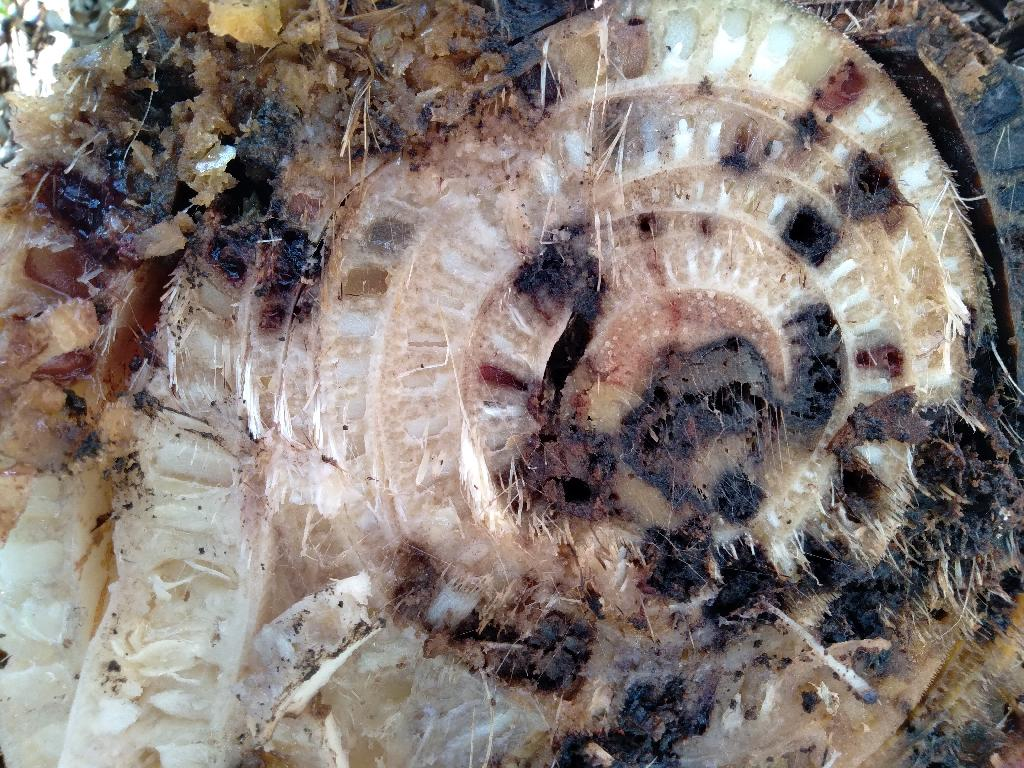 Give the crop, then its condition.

banana, fusarium wilt race 1
